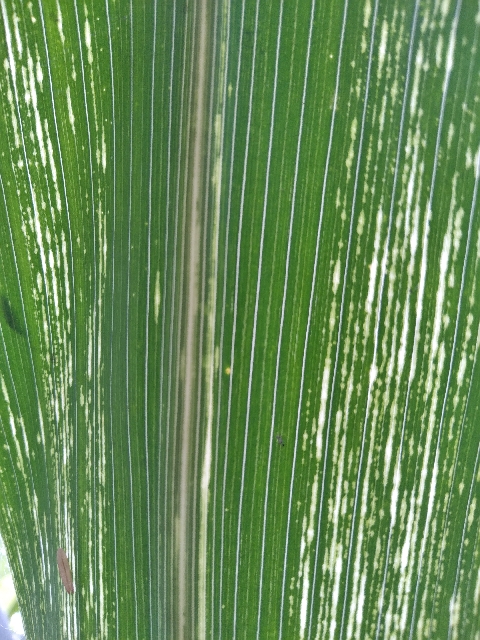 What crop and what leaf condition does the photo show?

maize, maize streak virus
